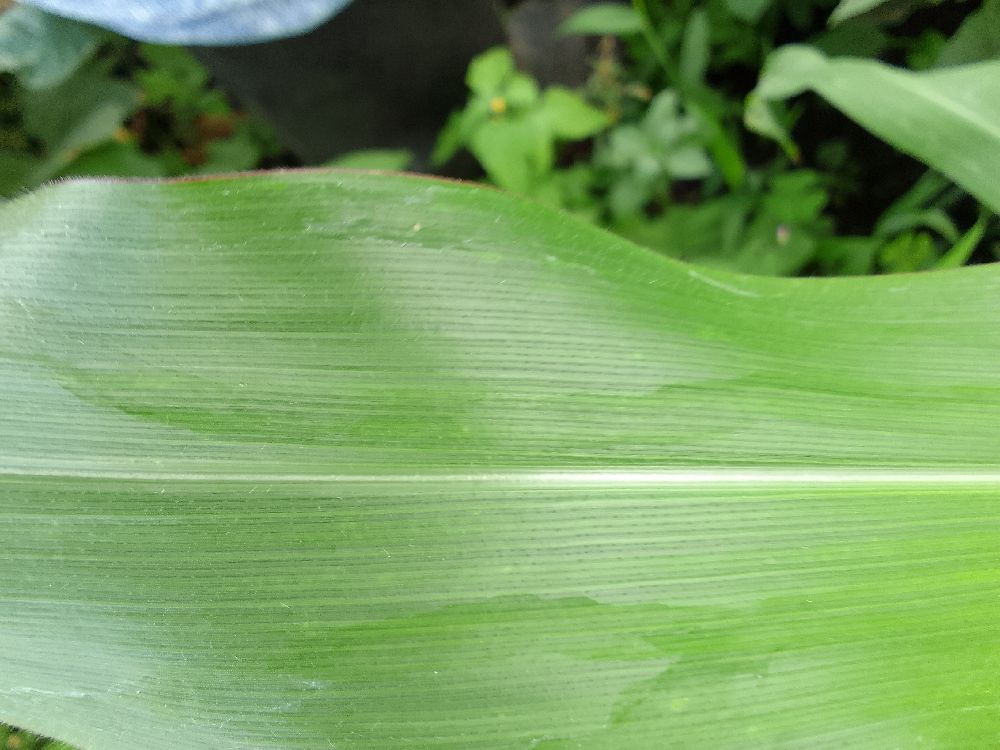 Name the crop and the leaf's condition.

maize, healthy
